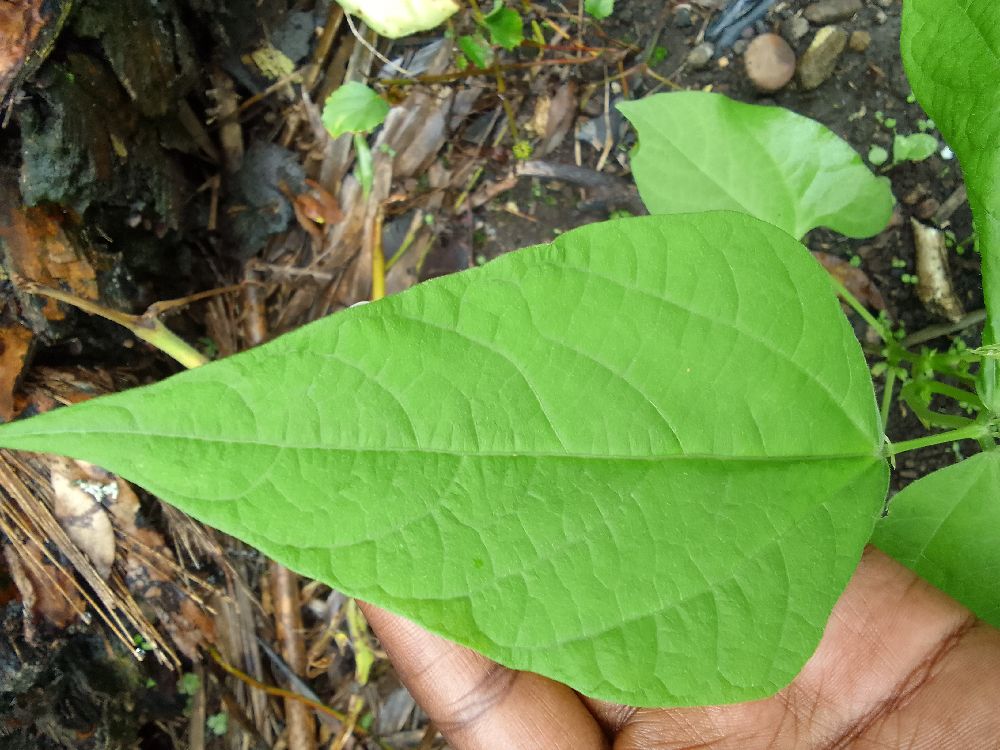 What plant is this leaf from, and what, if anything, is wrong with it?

common bean, healthy
